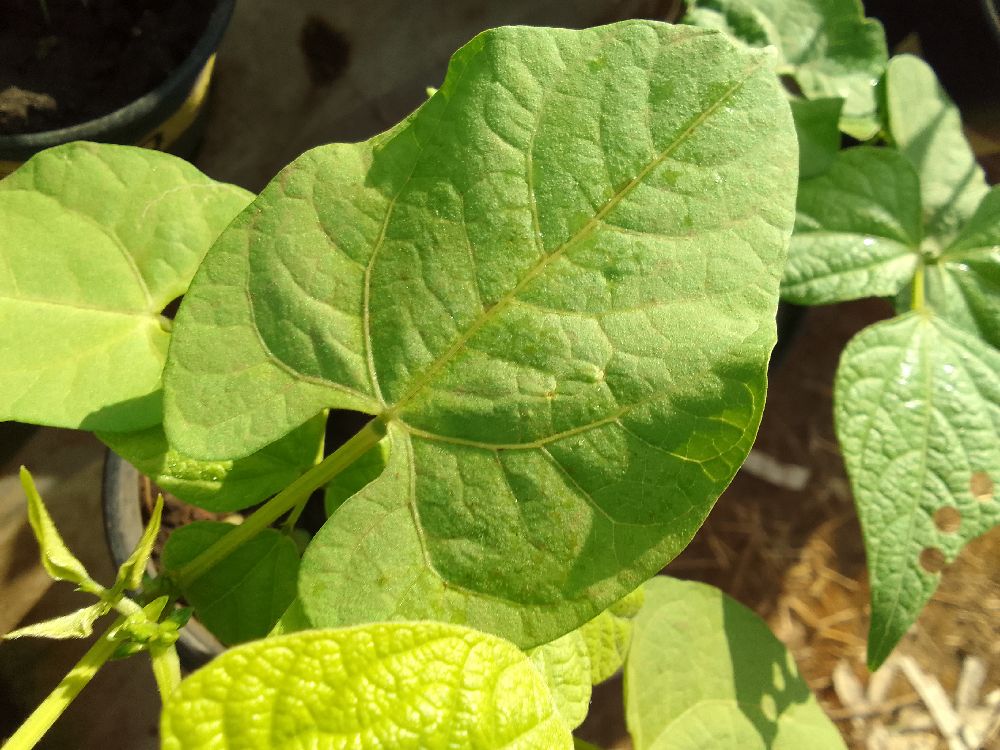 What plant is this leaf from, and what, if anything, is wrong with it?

common bean, healthy
